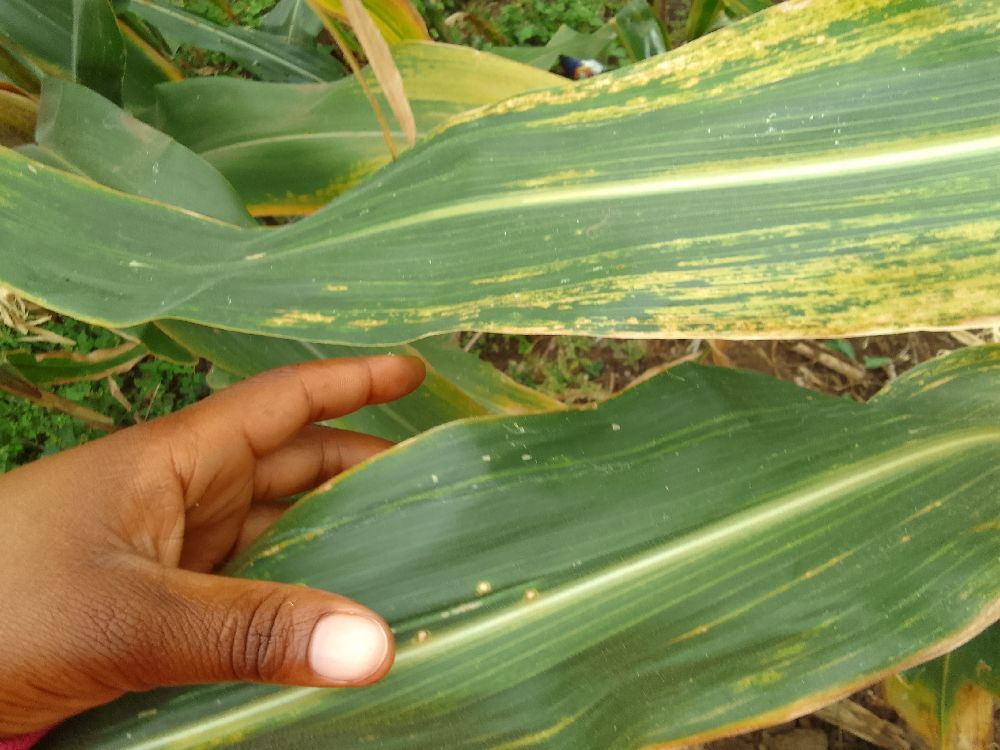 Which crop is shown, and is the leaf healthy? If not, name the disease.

maize, maize lethal necrosis
